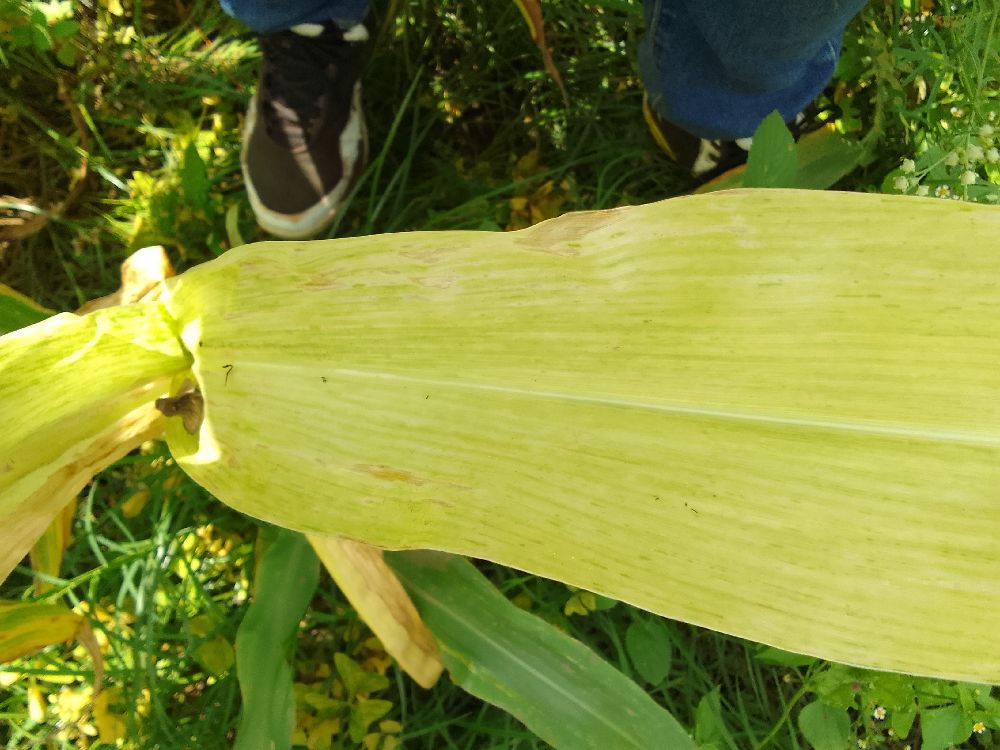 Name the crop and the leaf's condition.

maize, maize lethal necrosis
